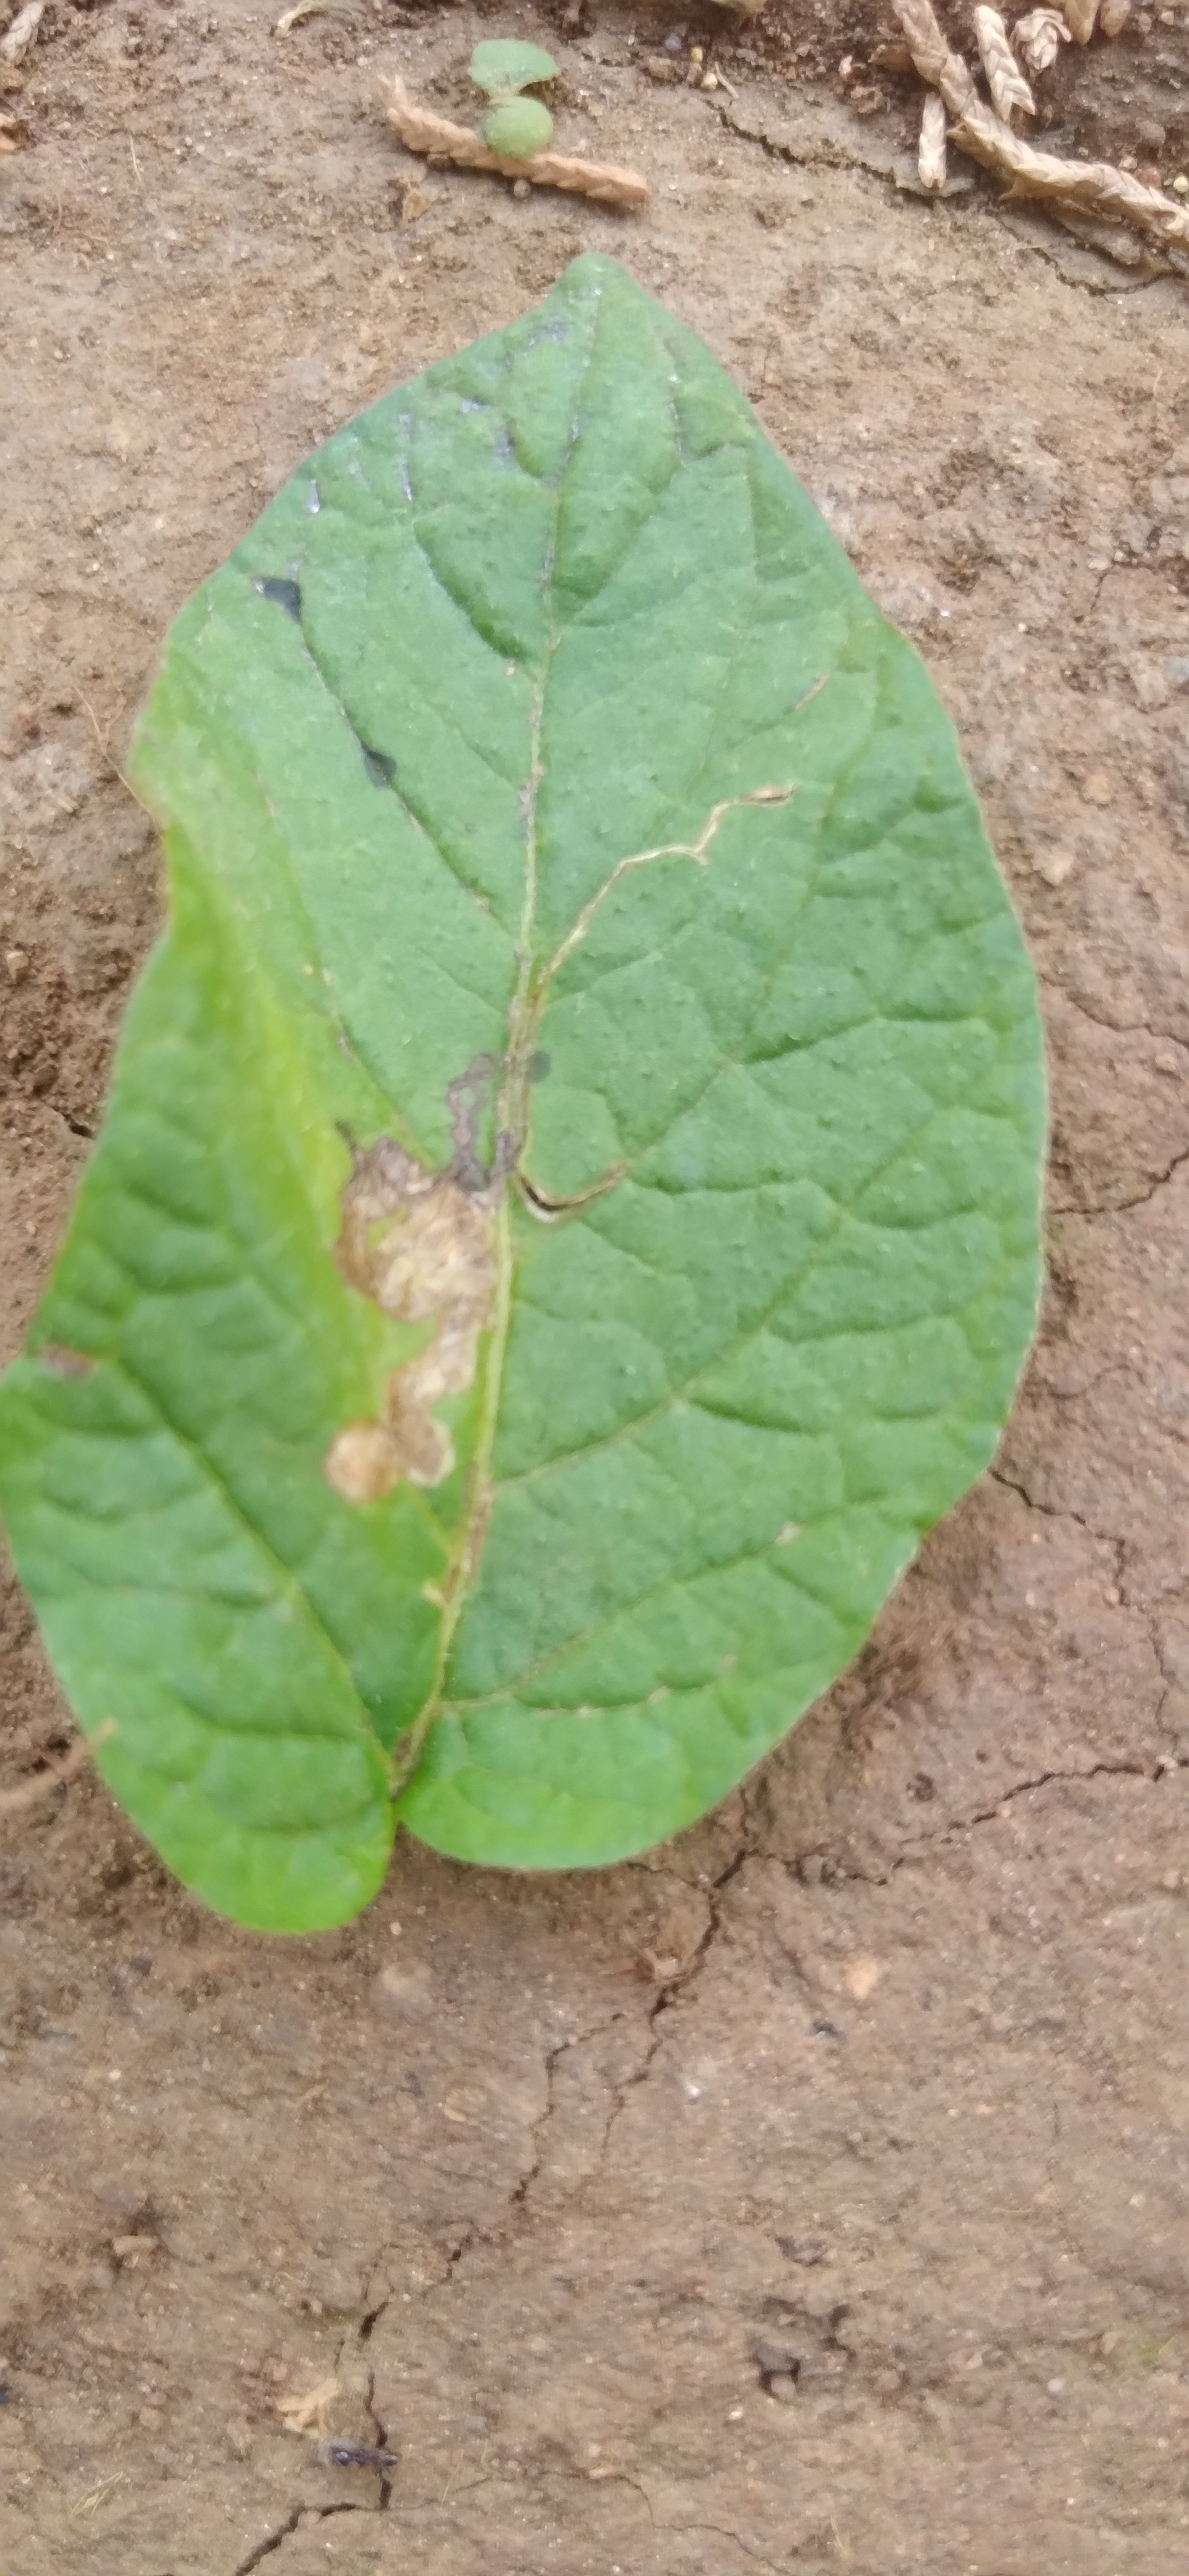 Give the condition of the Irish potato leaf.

early blight
